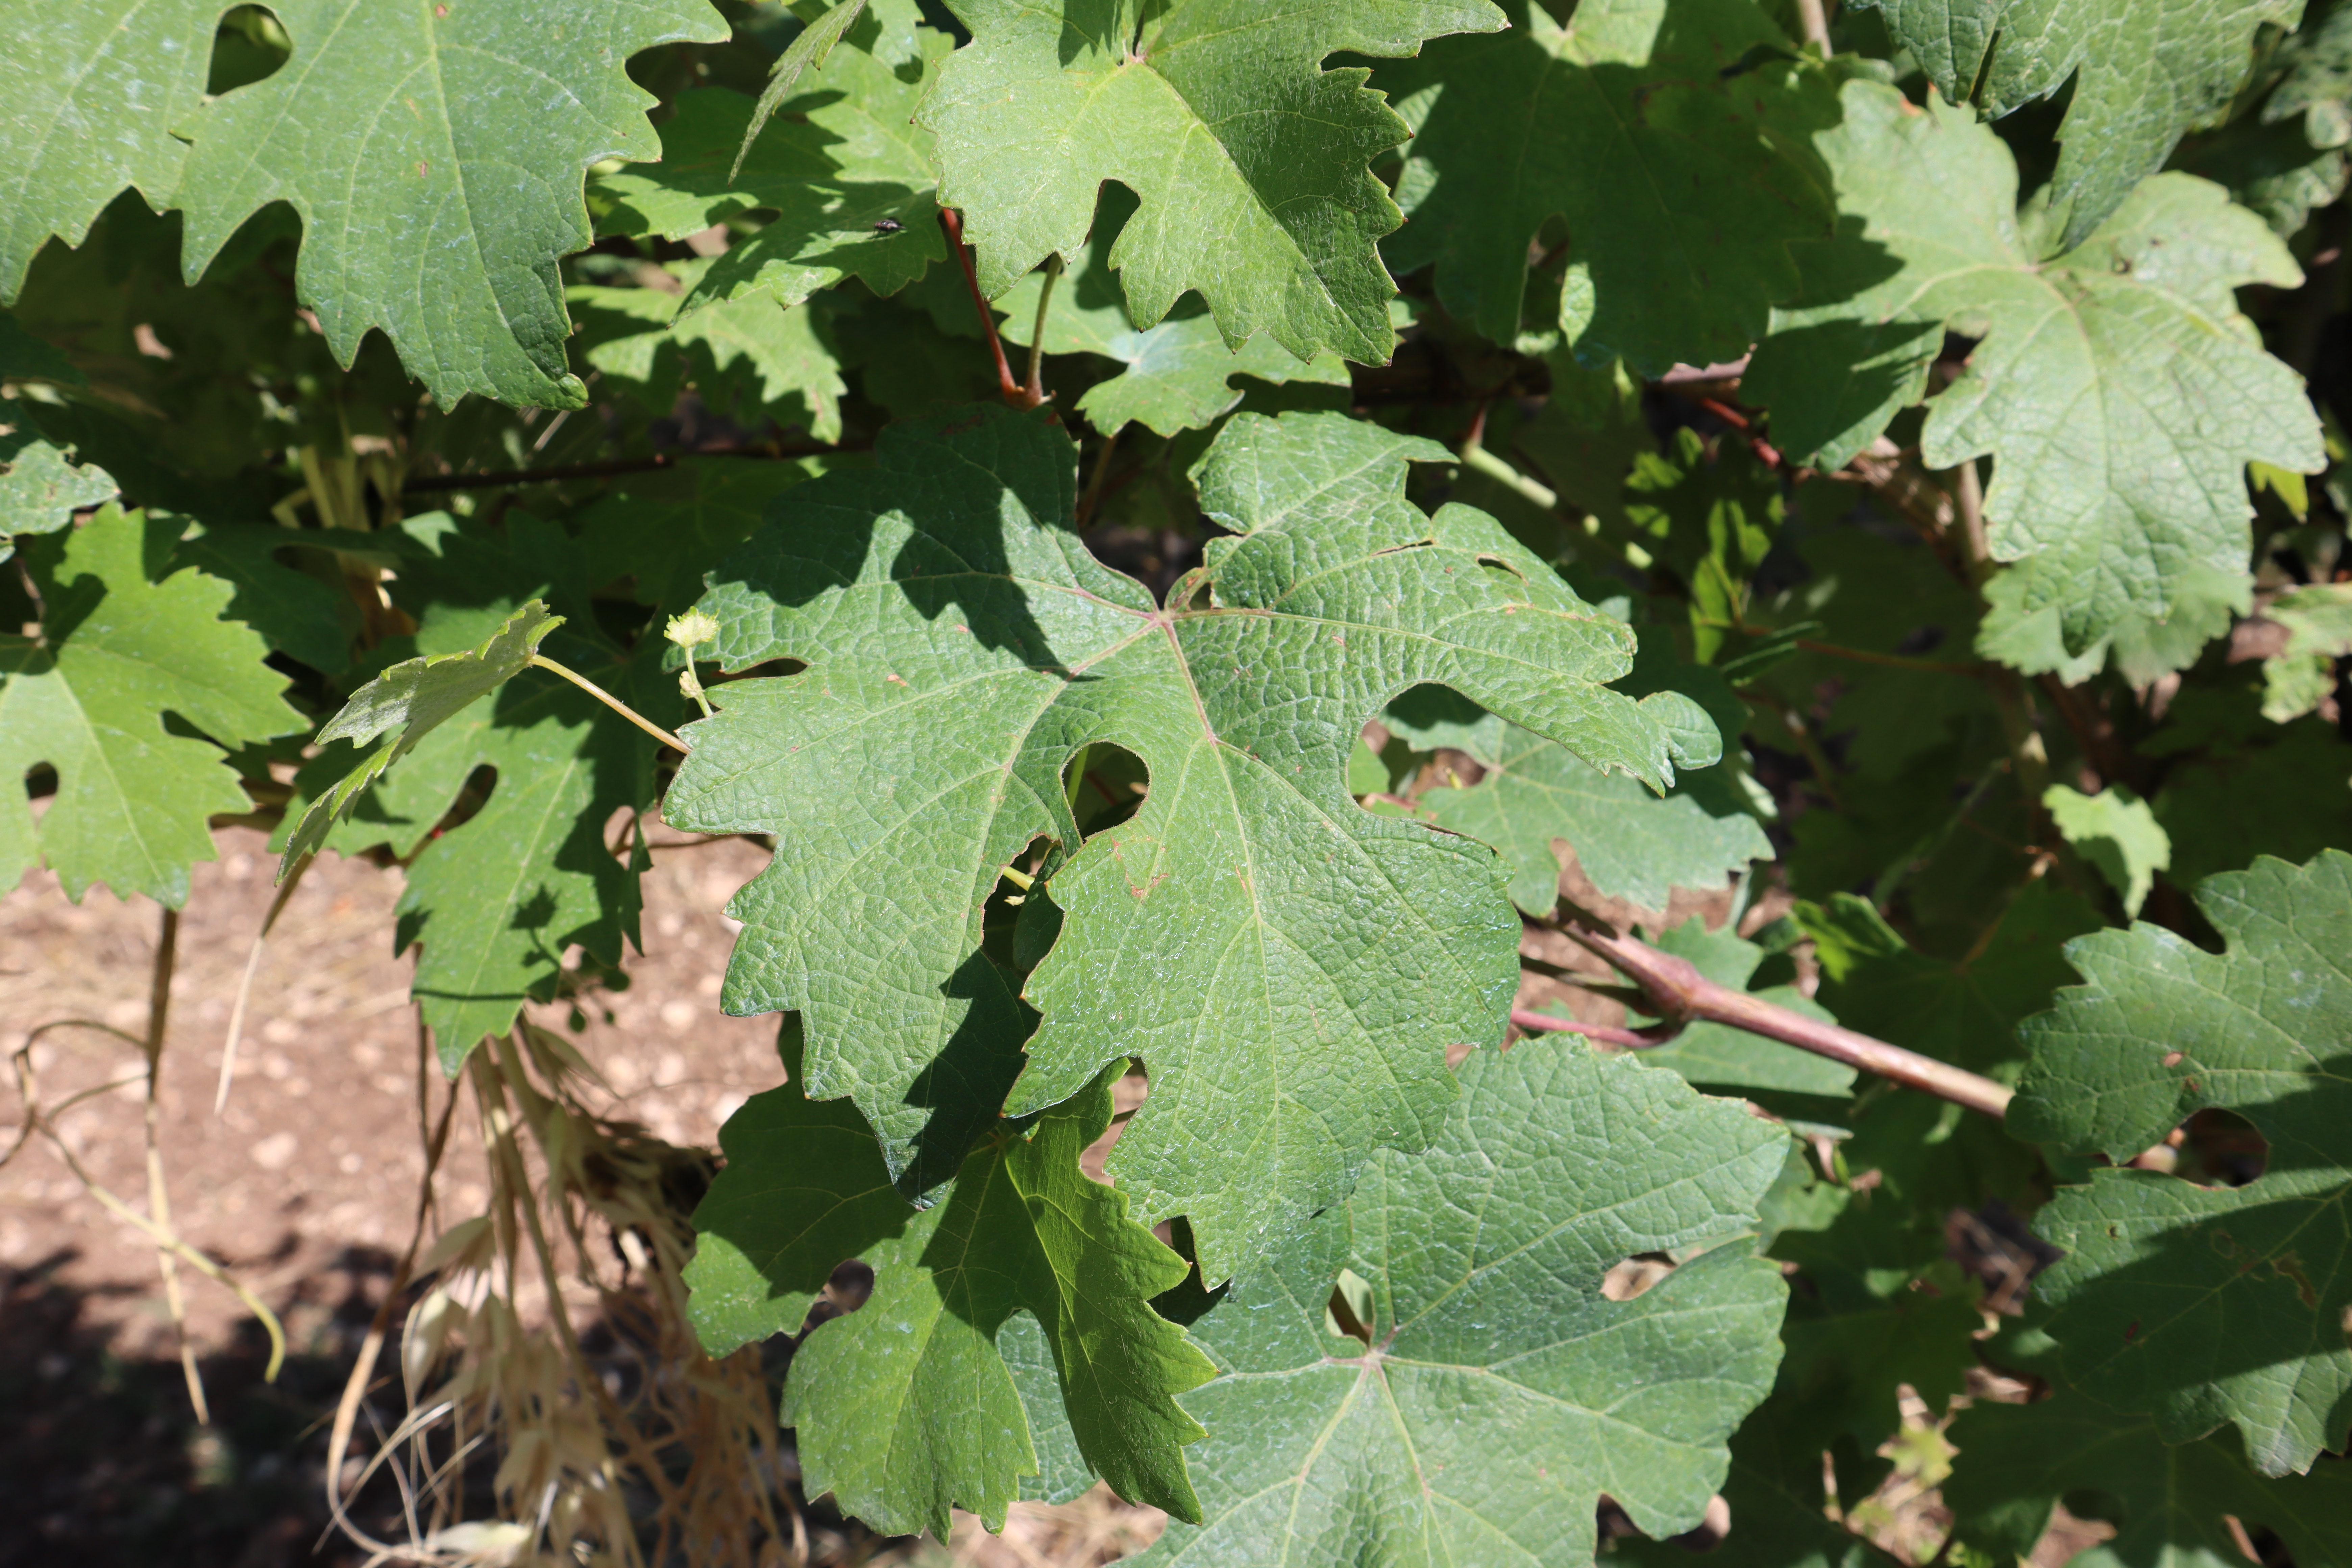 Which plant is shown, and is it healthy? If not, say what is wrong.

grapevine, healthy
